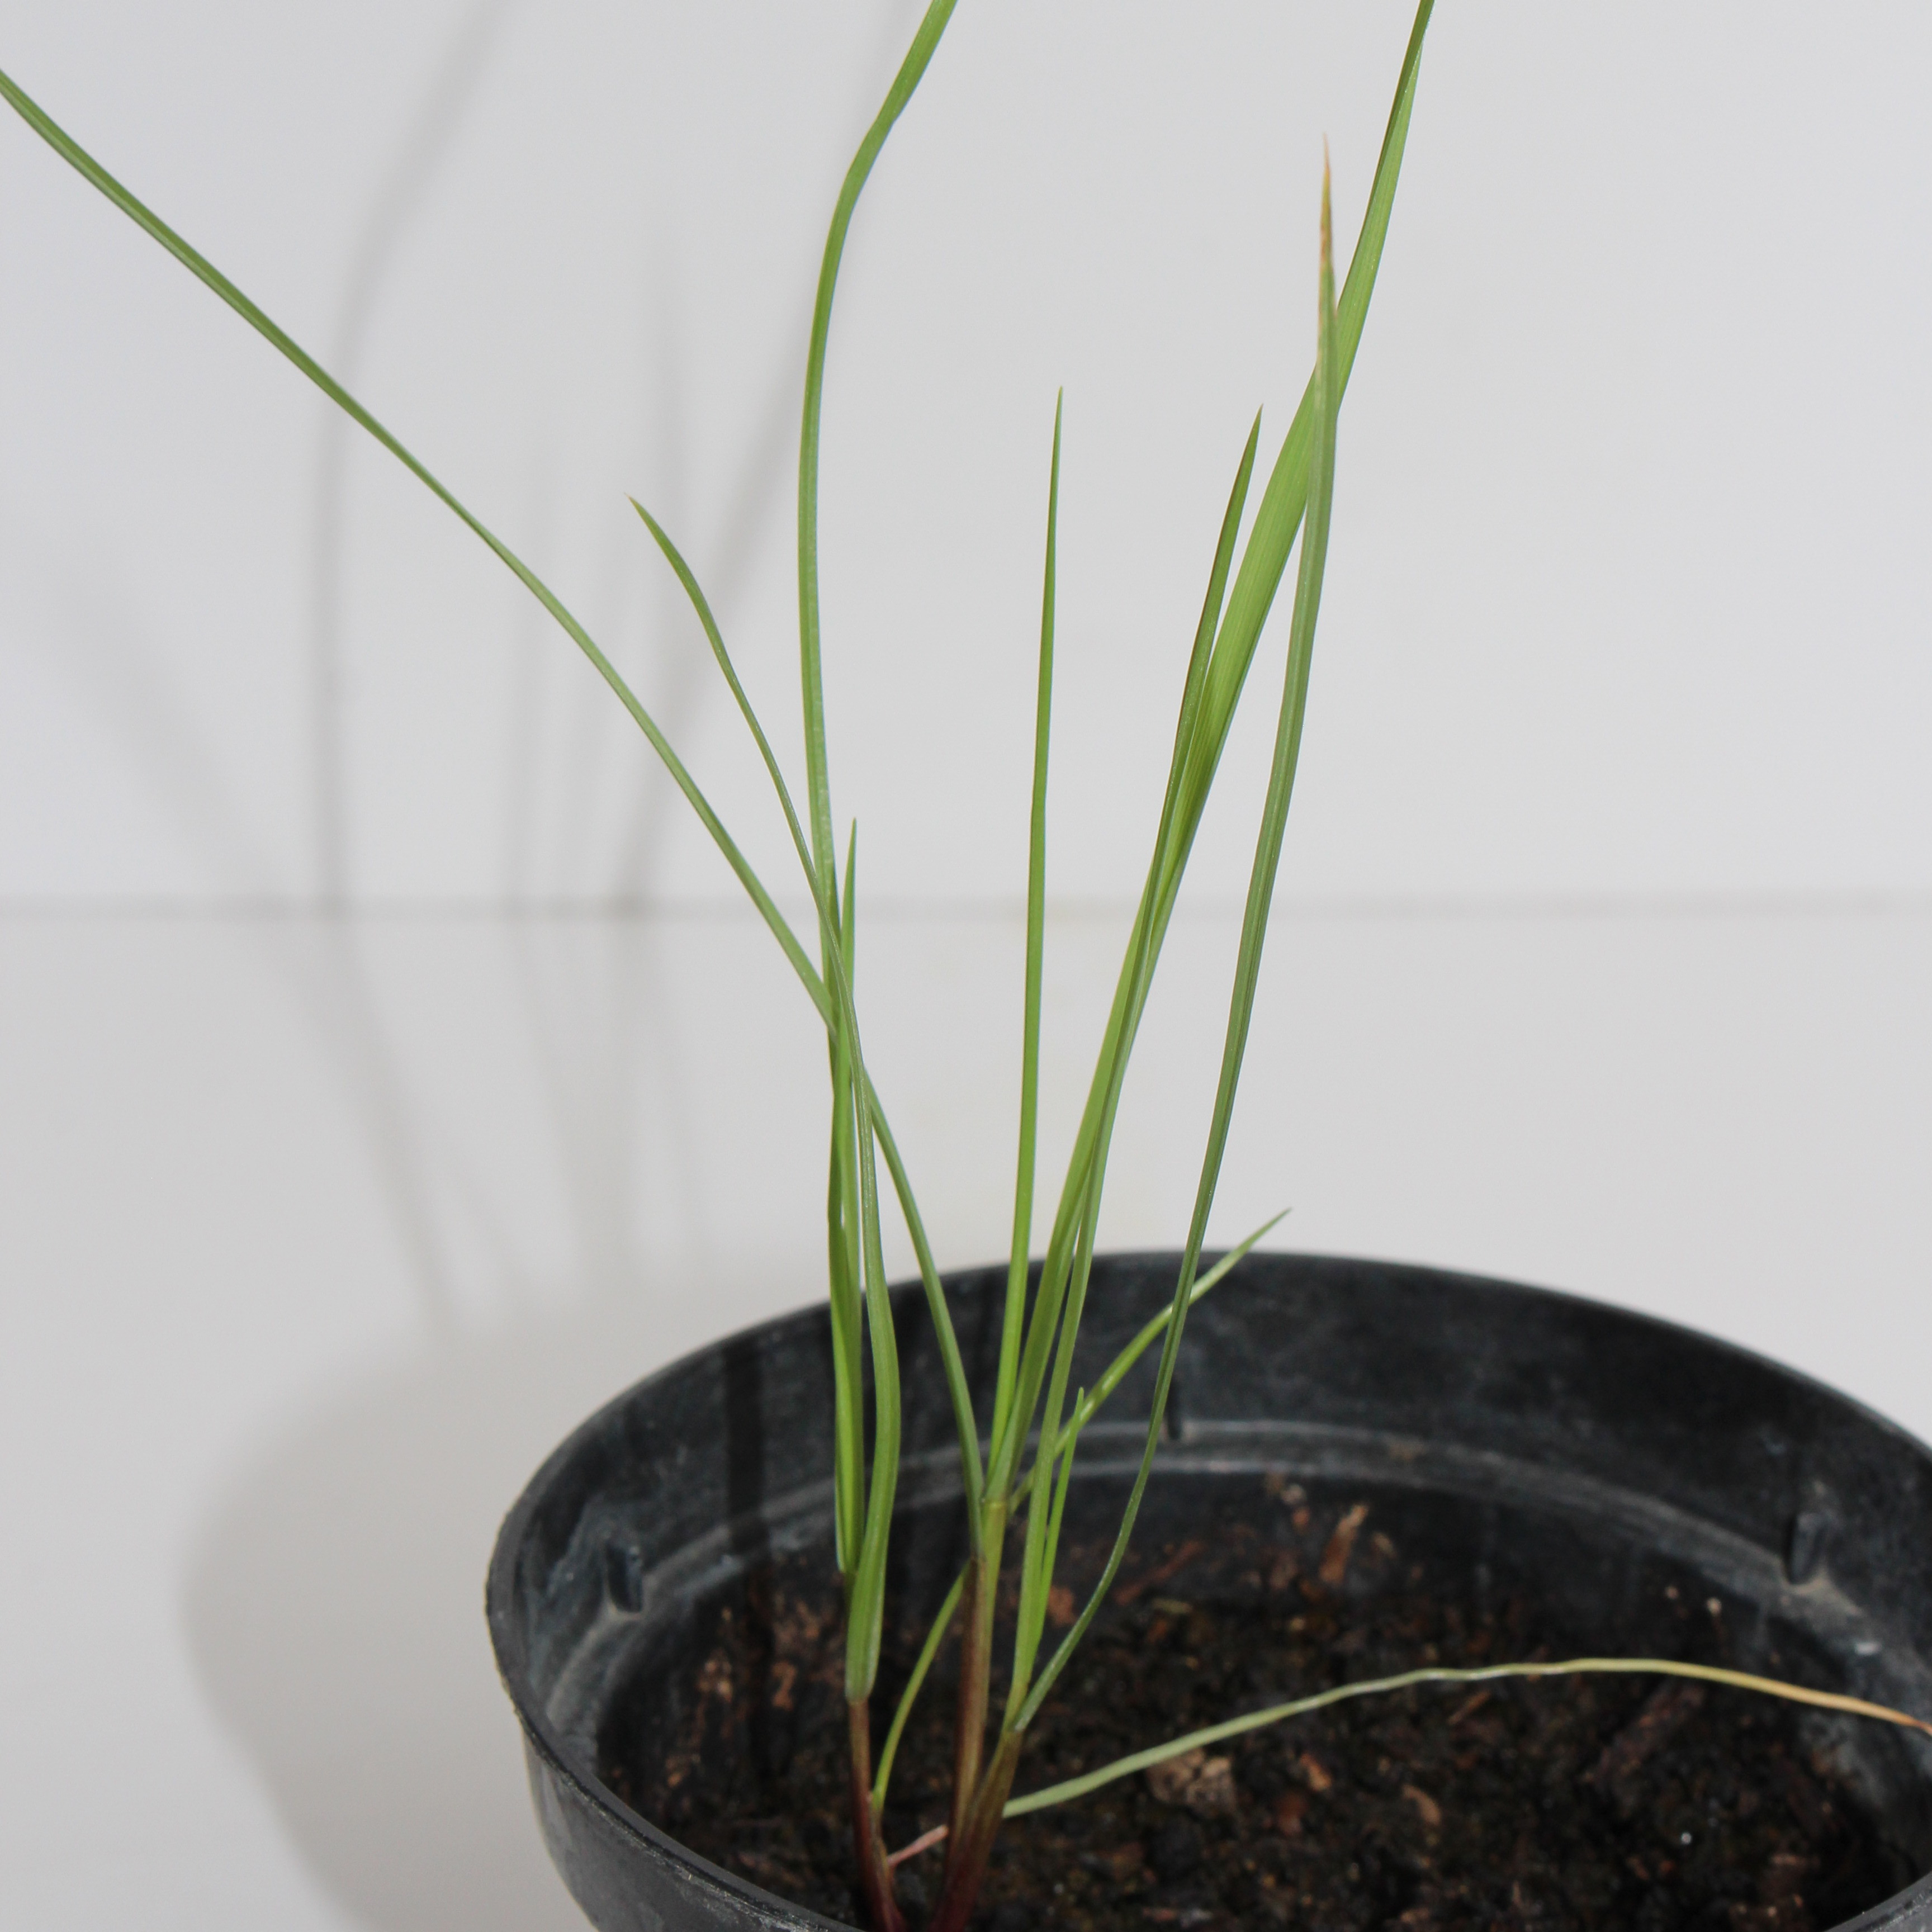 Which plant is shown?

Lolium multiflorum
